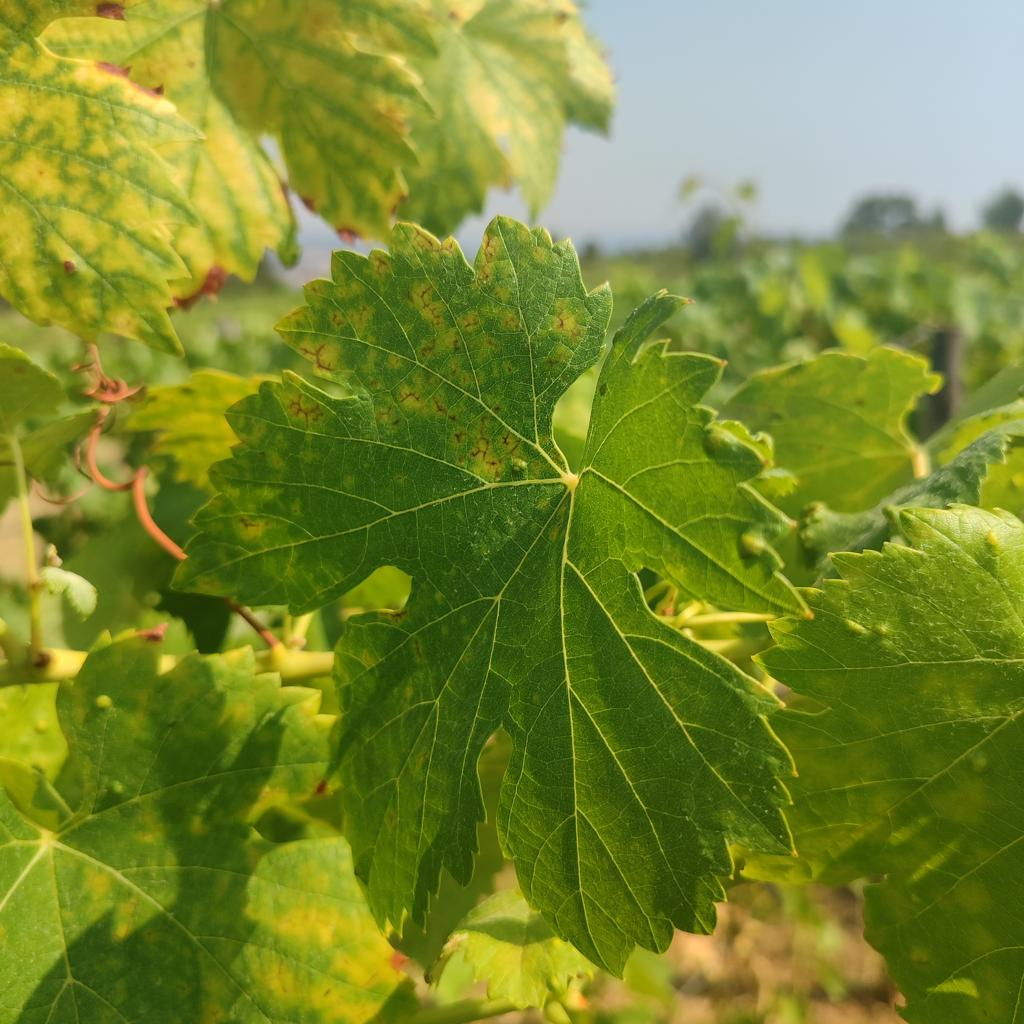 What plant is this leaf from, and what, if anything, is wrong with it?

grapevine, esca complex
